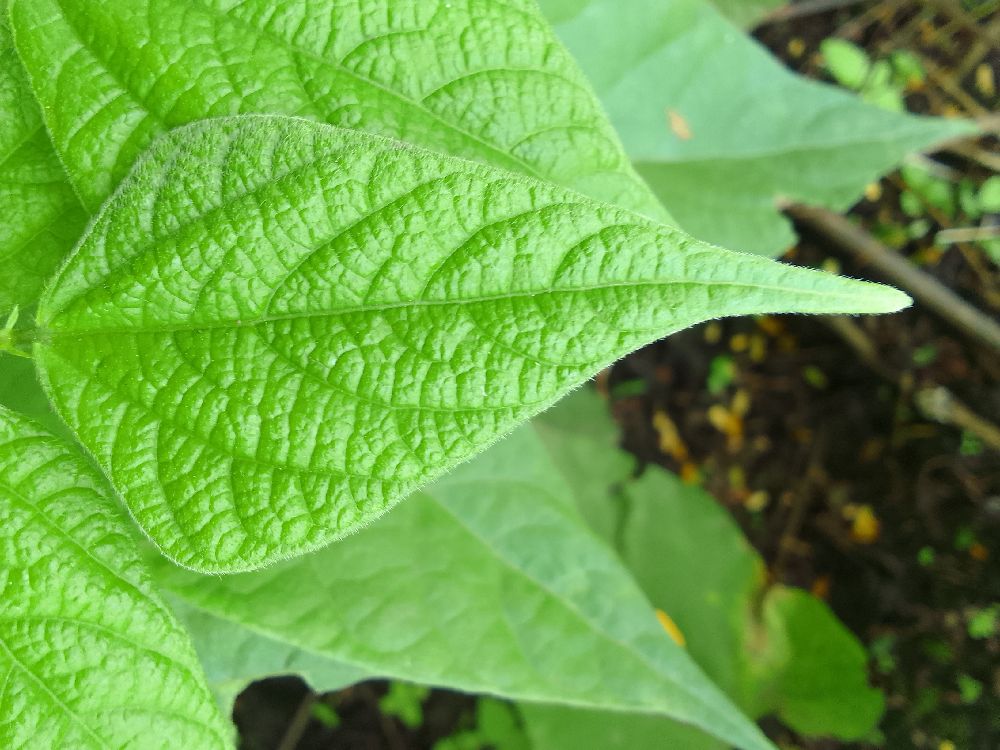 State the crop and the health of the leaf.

common bean, healthy
